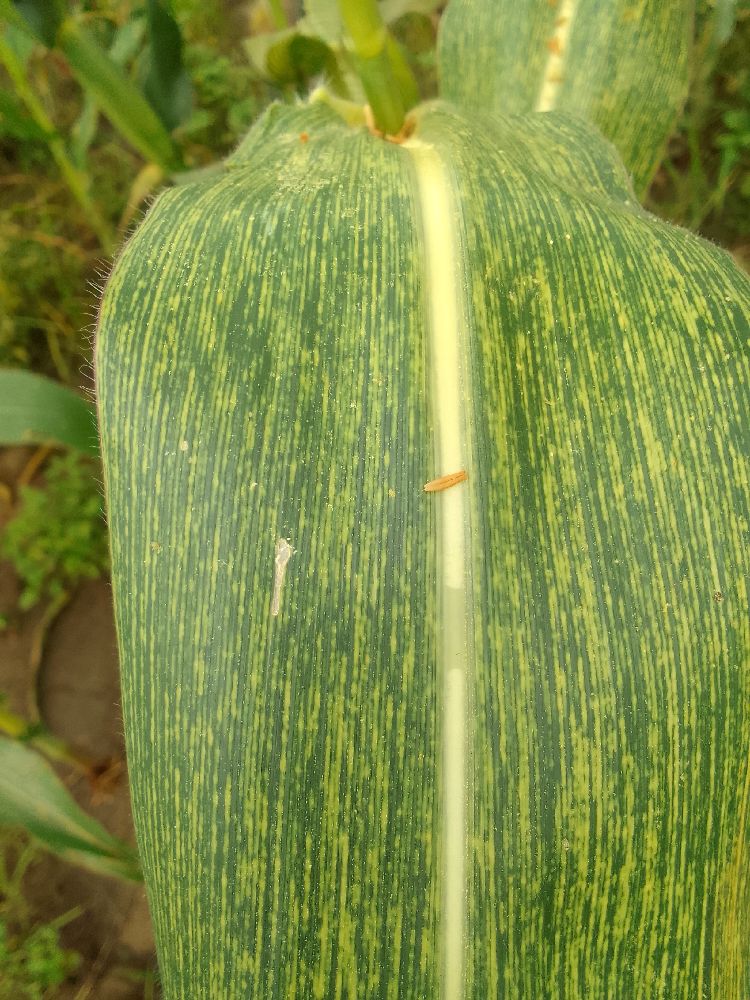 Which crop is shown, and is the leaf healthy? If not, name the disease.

maize, maize streak virus
